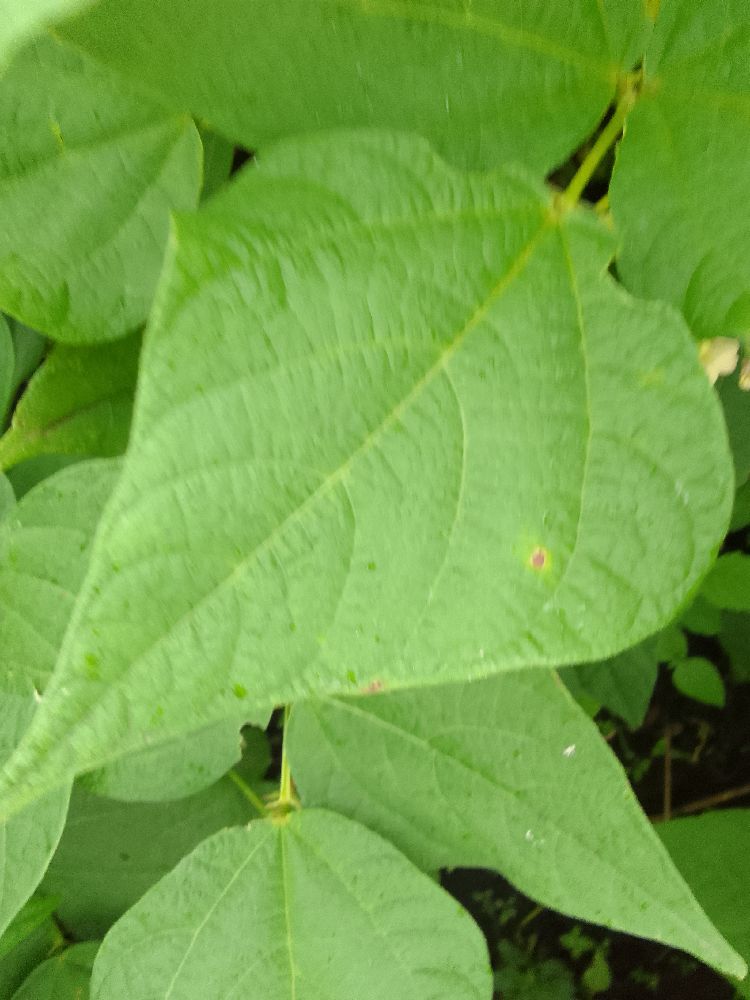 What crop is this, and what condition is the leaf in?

common bean, healthy
